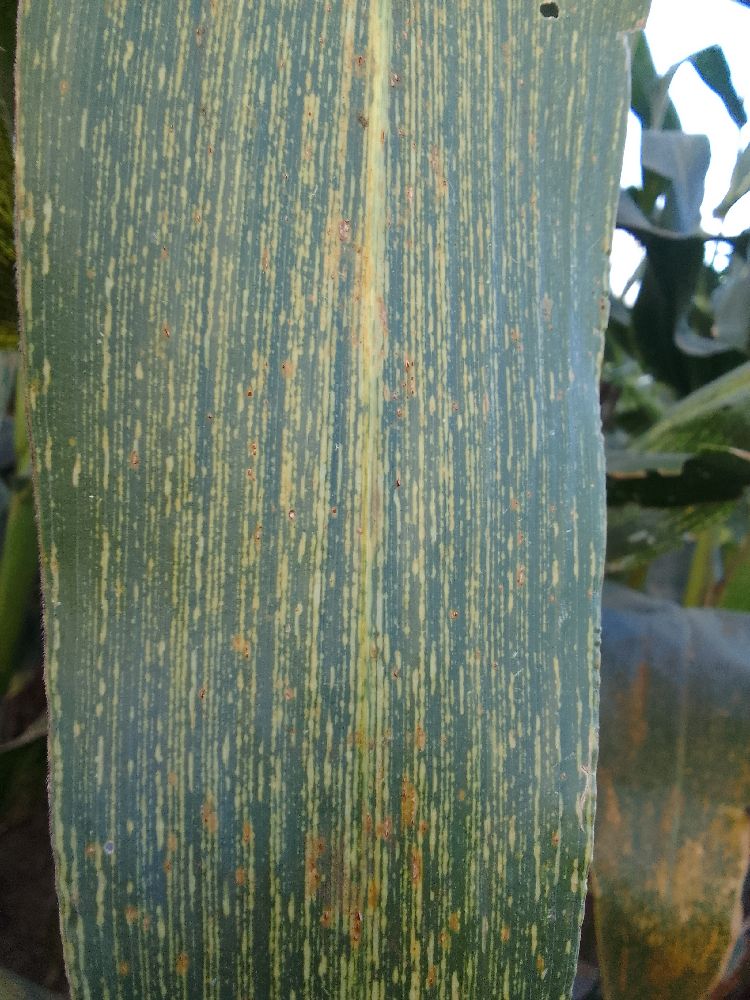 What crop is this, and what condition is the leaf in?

maize, maize streak virus
